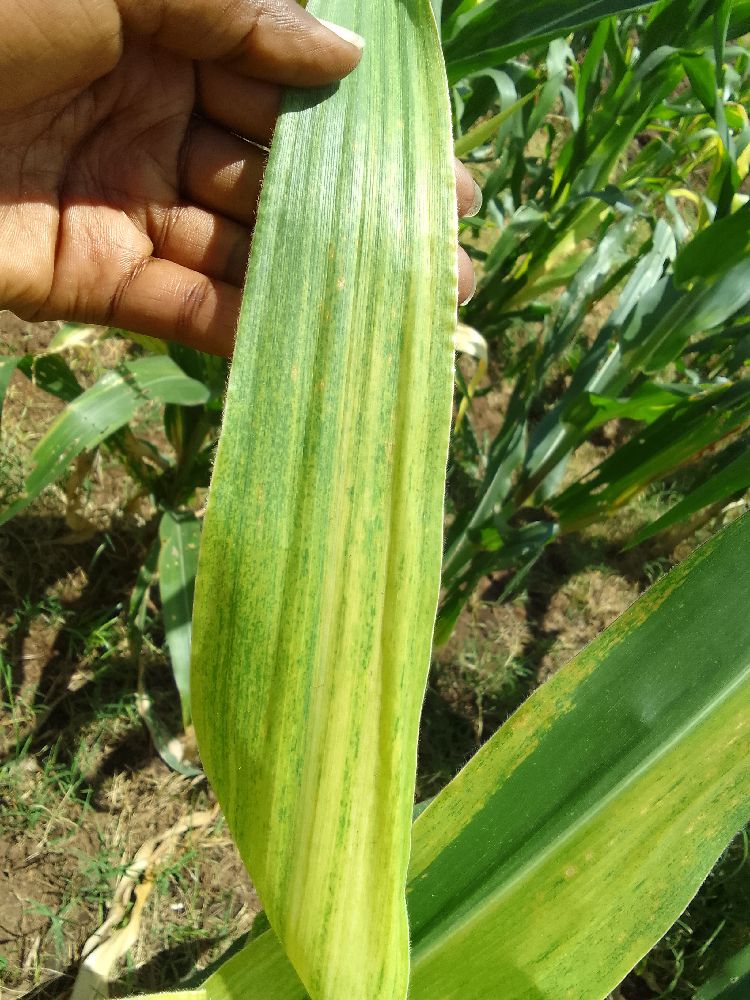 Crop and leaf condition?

maize, maize lethal necrosis
